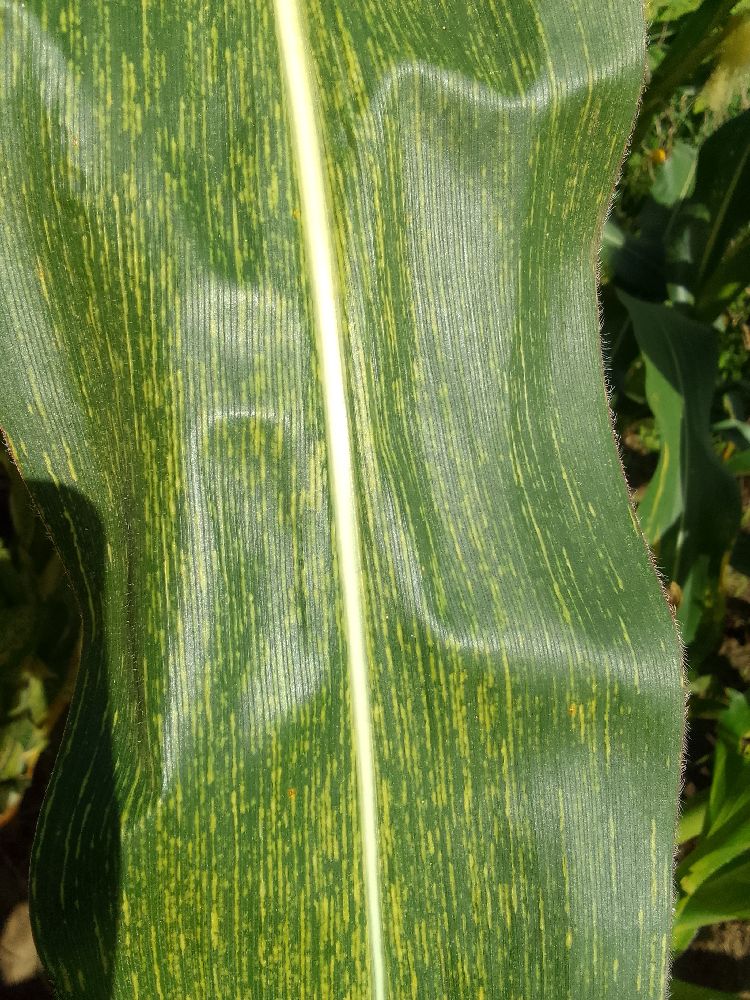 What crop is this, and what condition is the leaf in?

maize, maize streak virus
